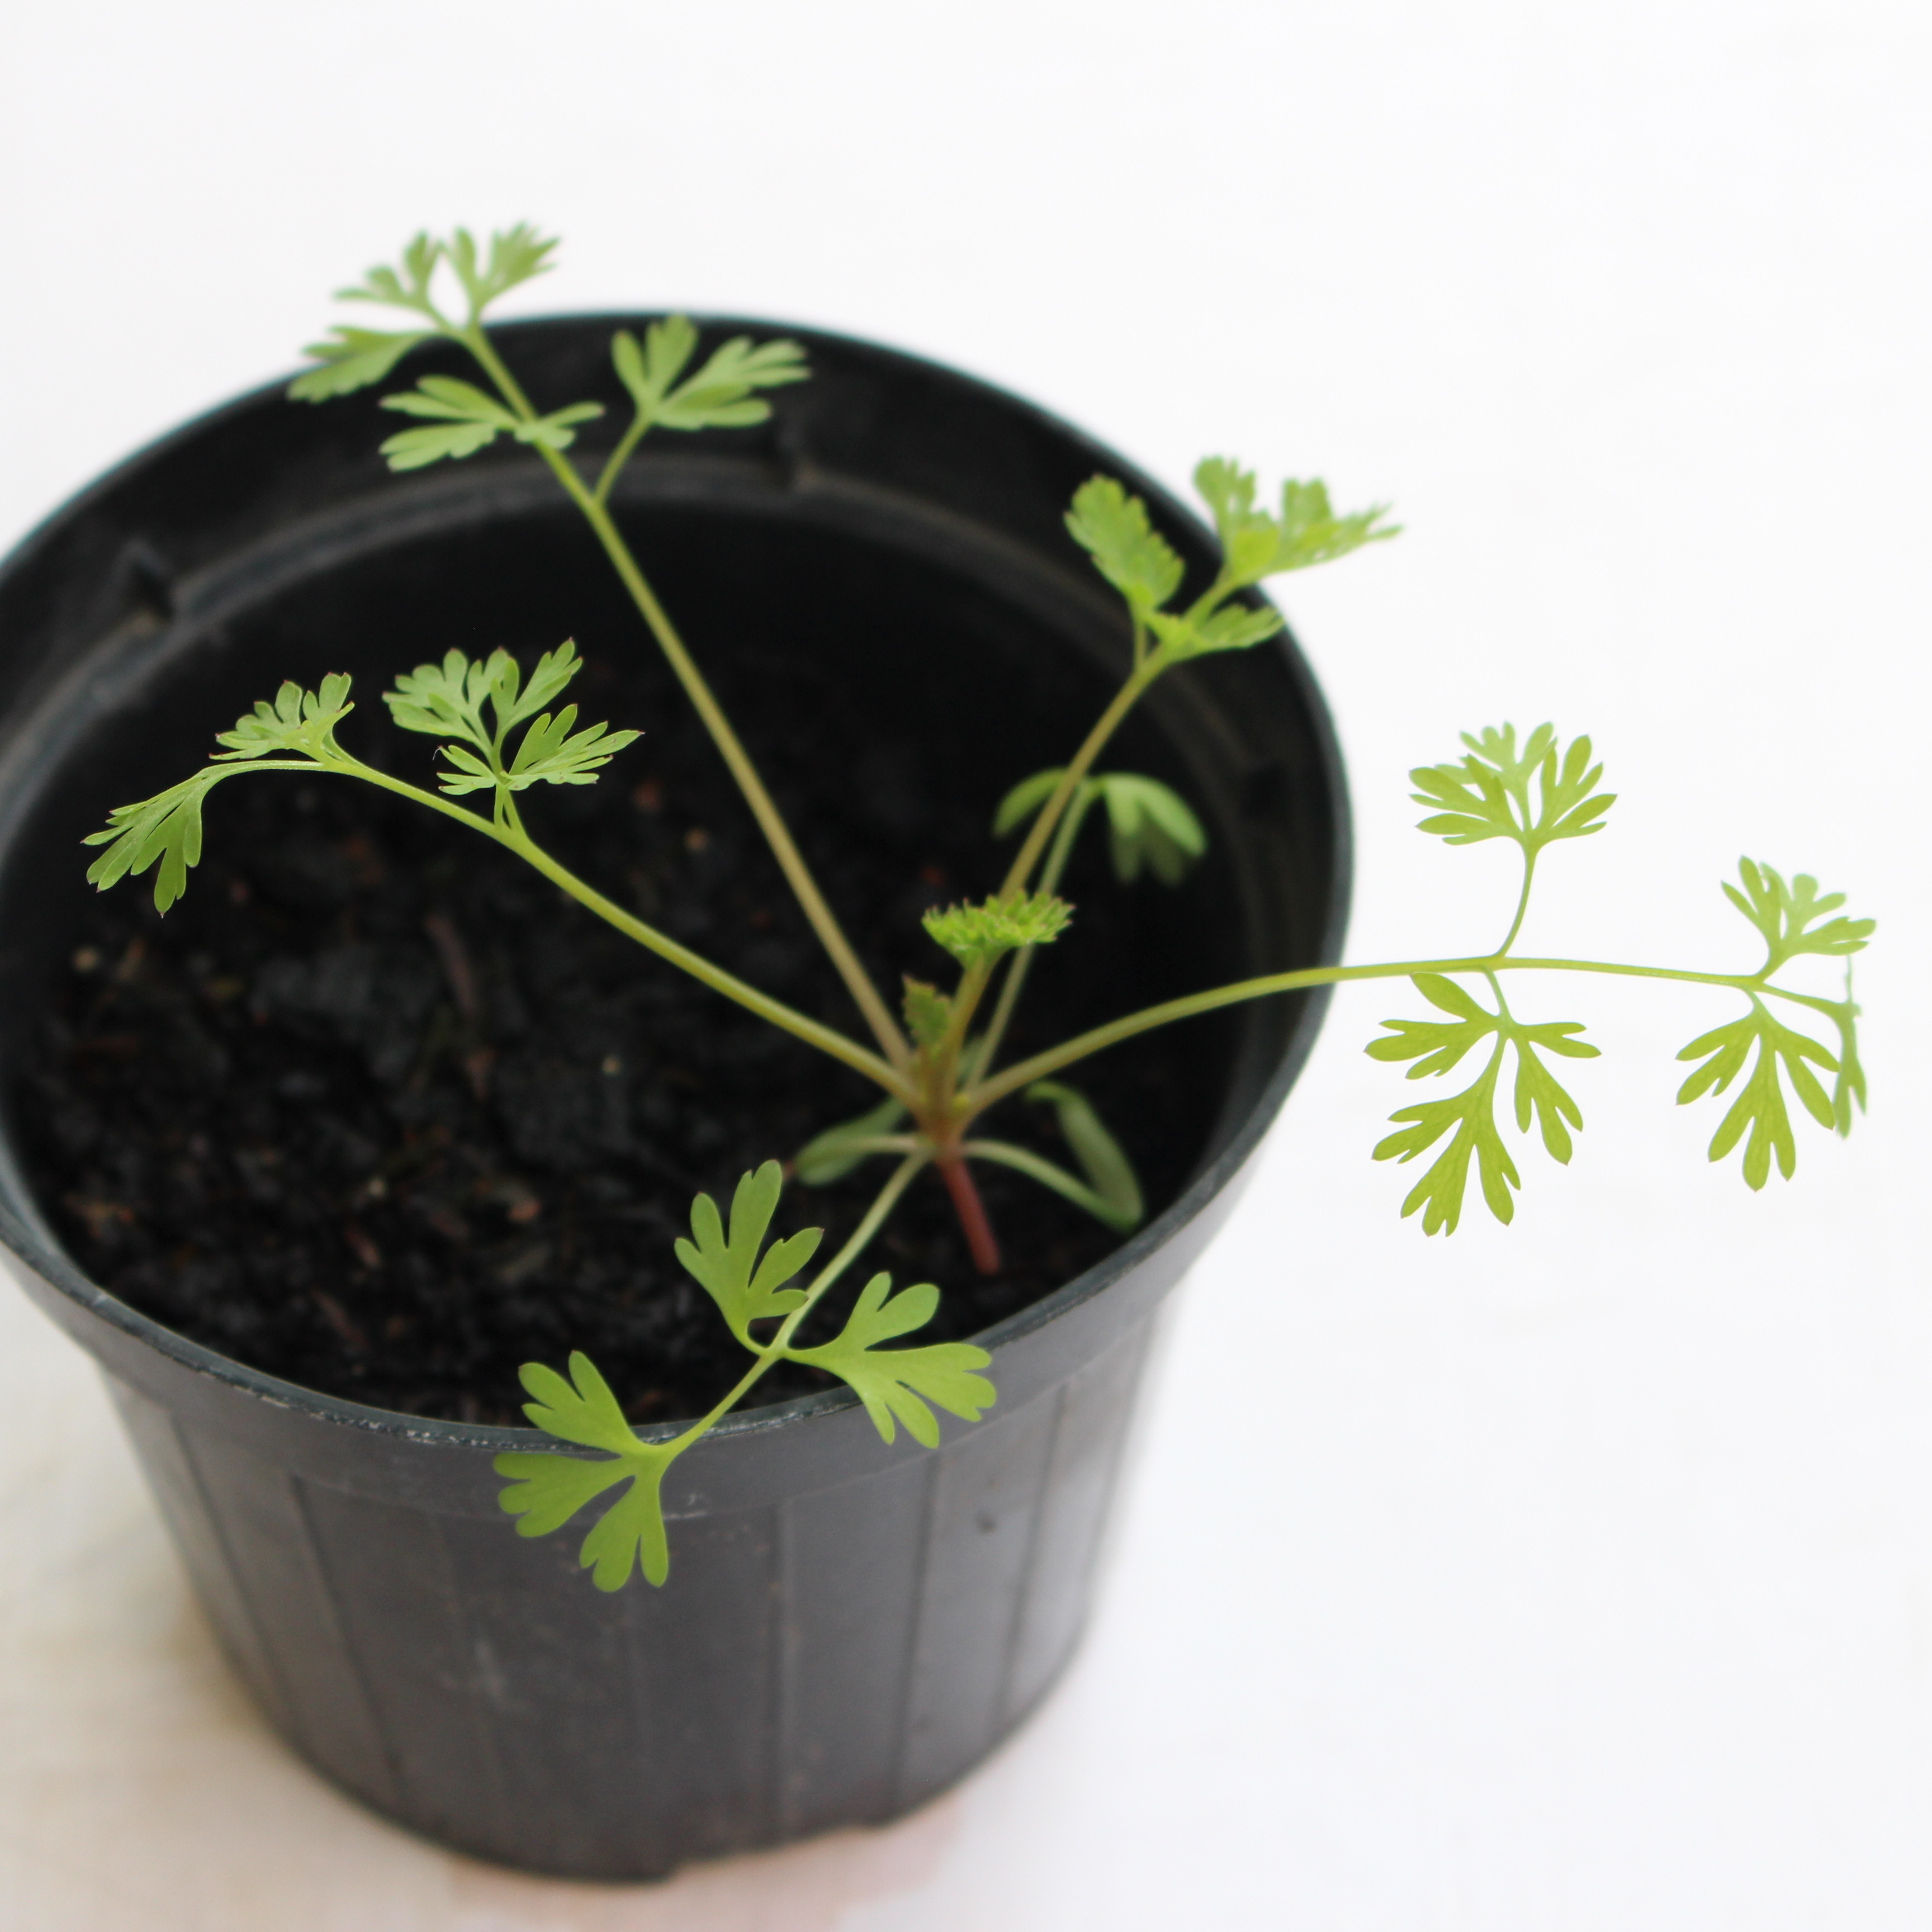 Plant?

Fumaria officinalis
